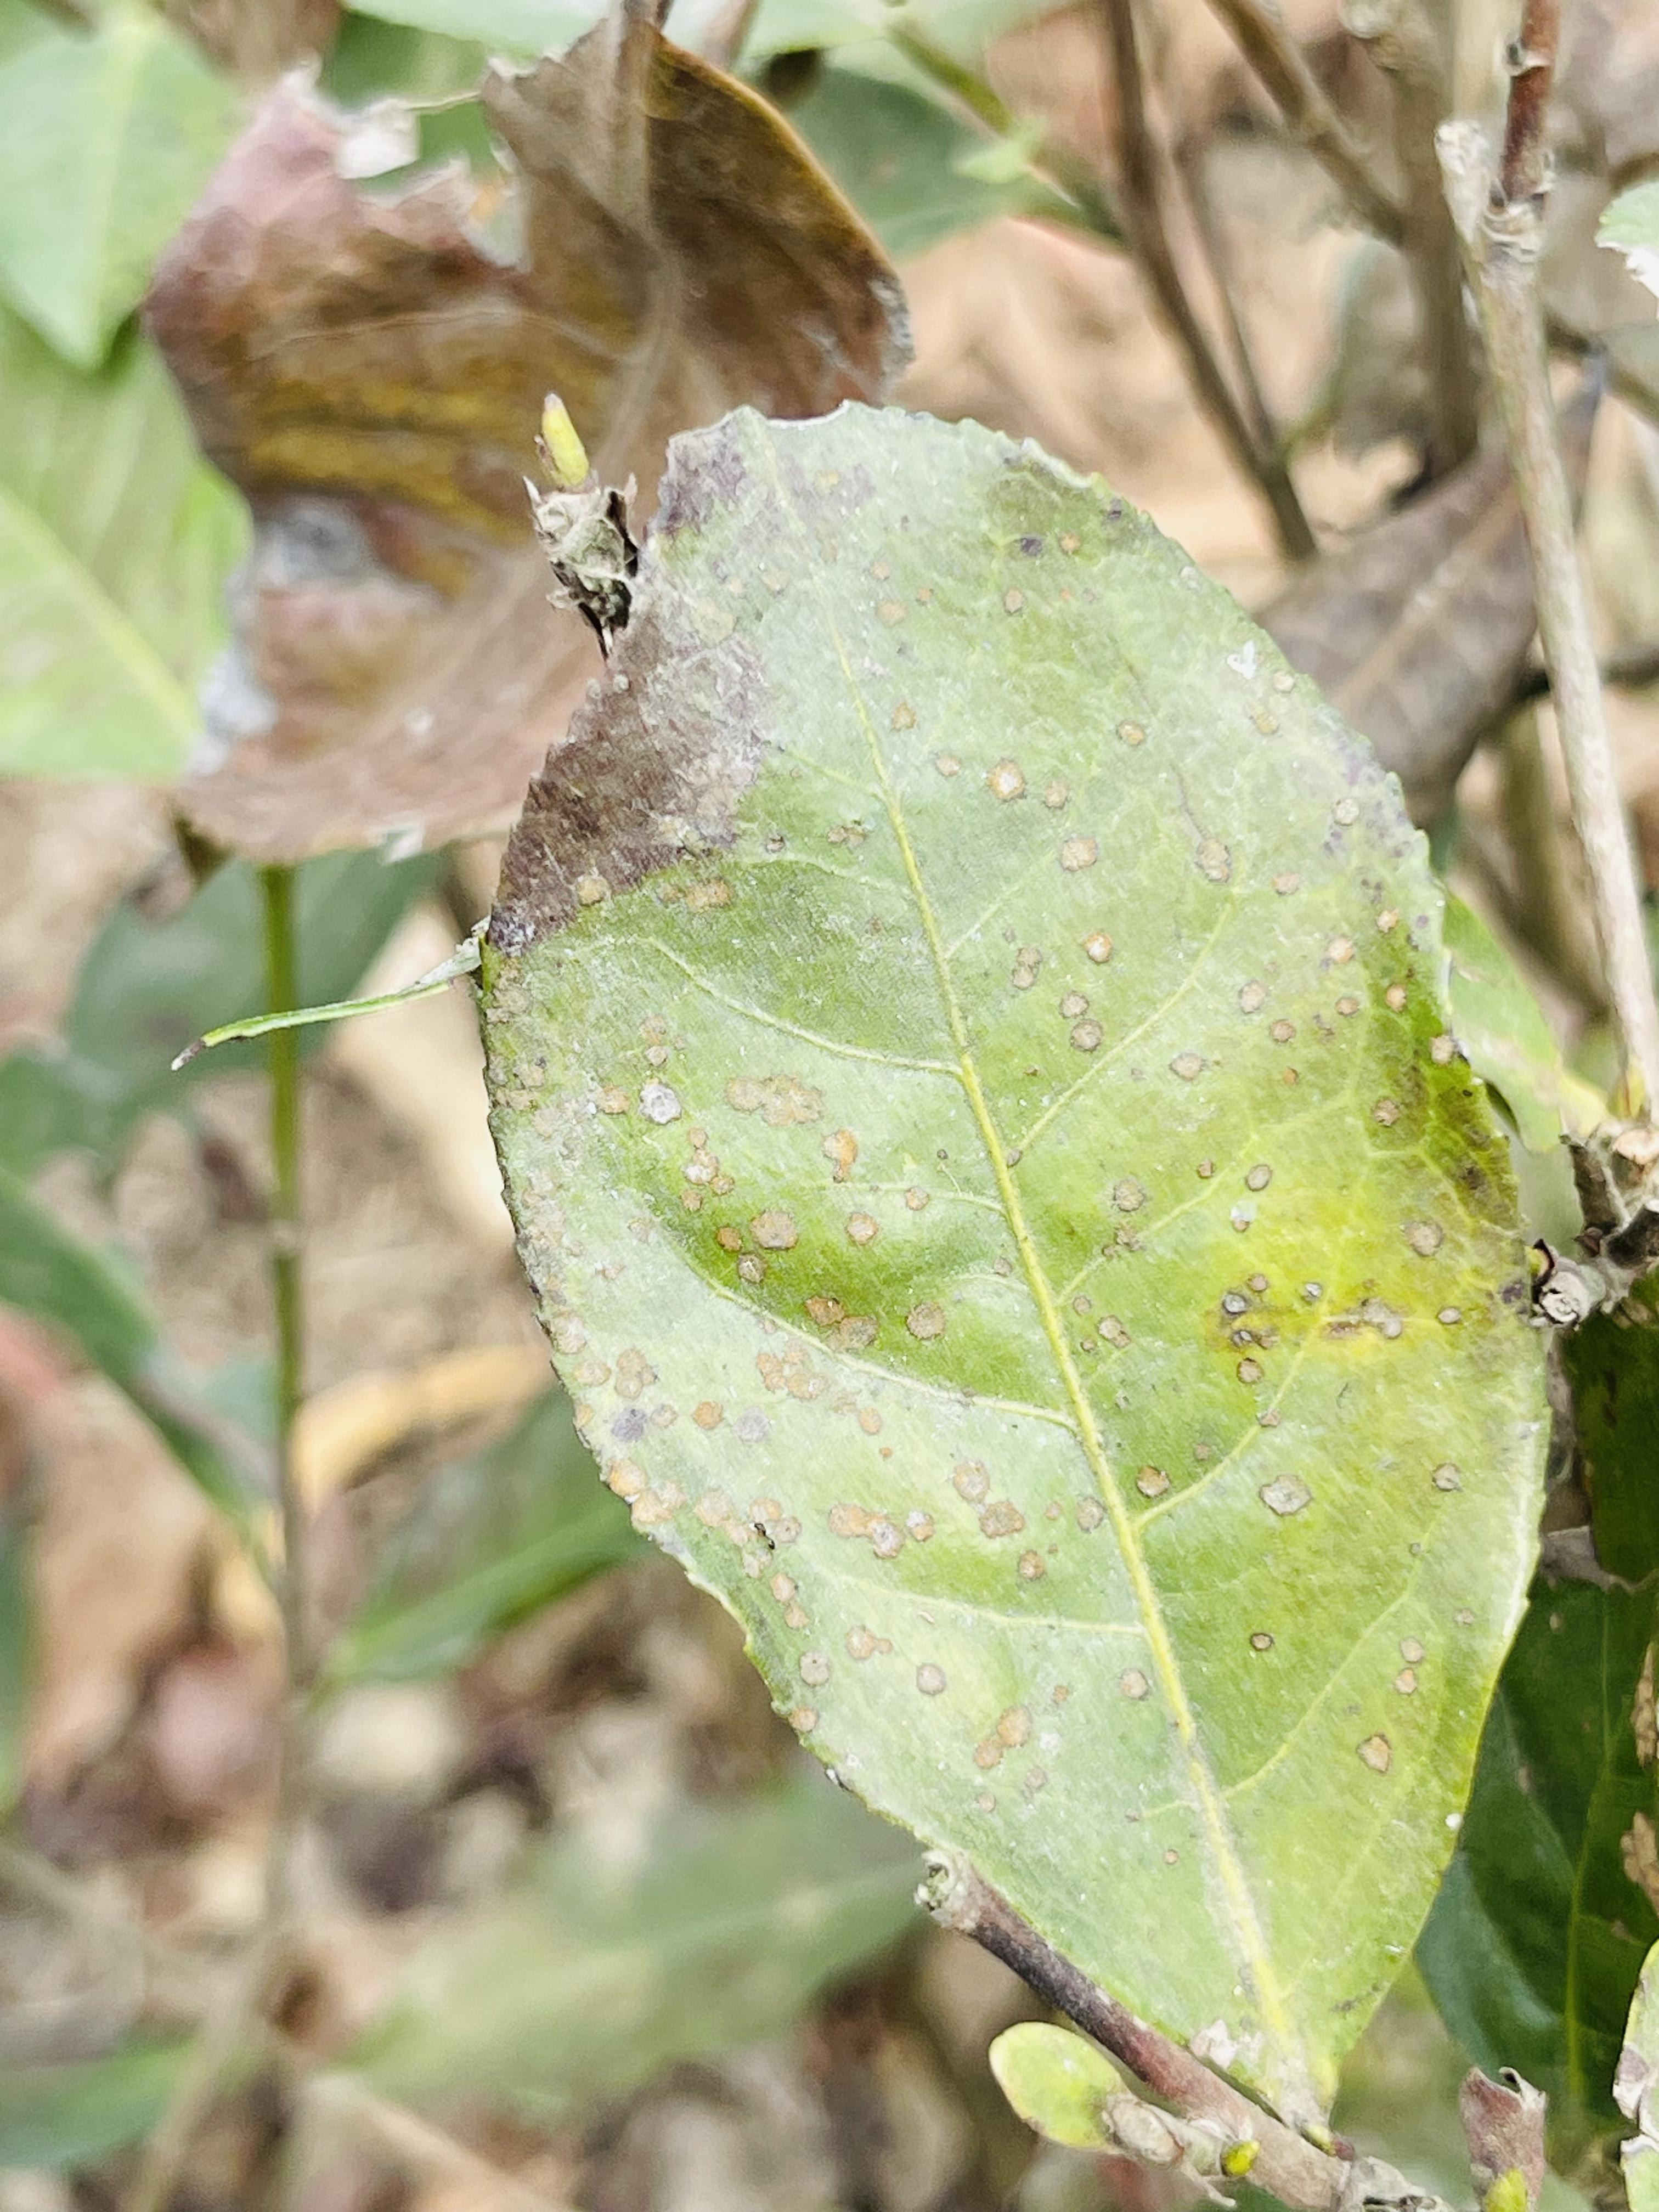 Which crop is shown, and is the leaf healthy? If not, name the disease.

tea, red rust
